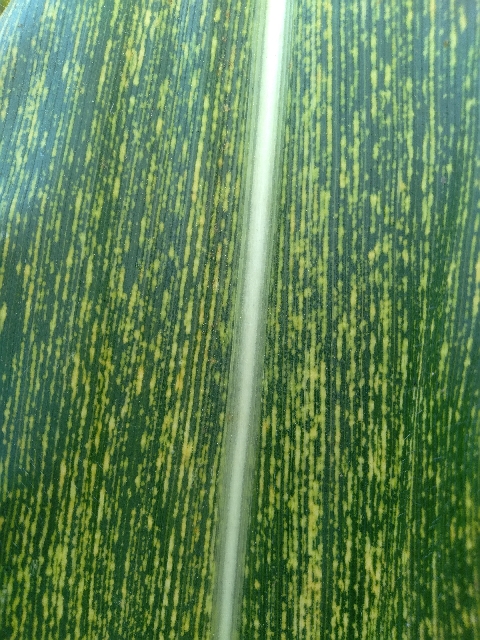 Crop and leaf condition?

maize, maize streak virus
